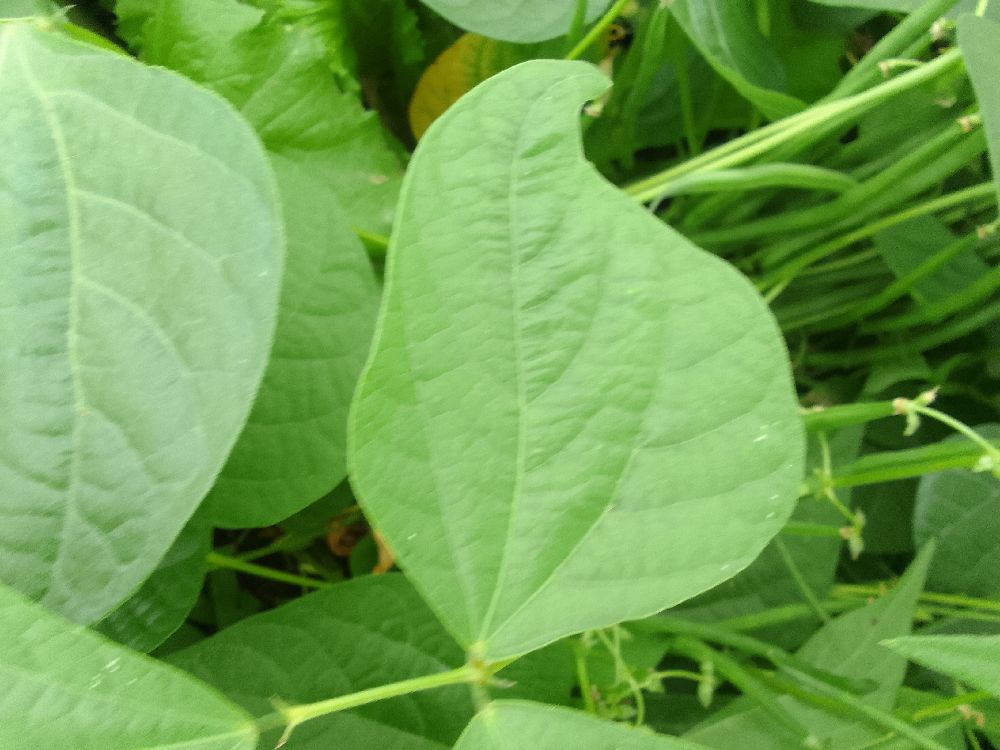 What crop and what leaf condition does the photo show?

common bean, healthy
